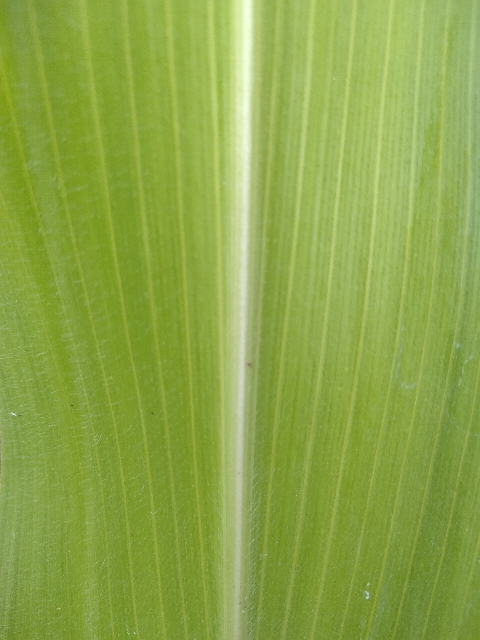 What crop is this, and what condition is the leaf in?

maize, healthy
